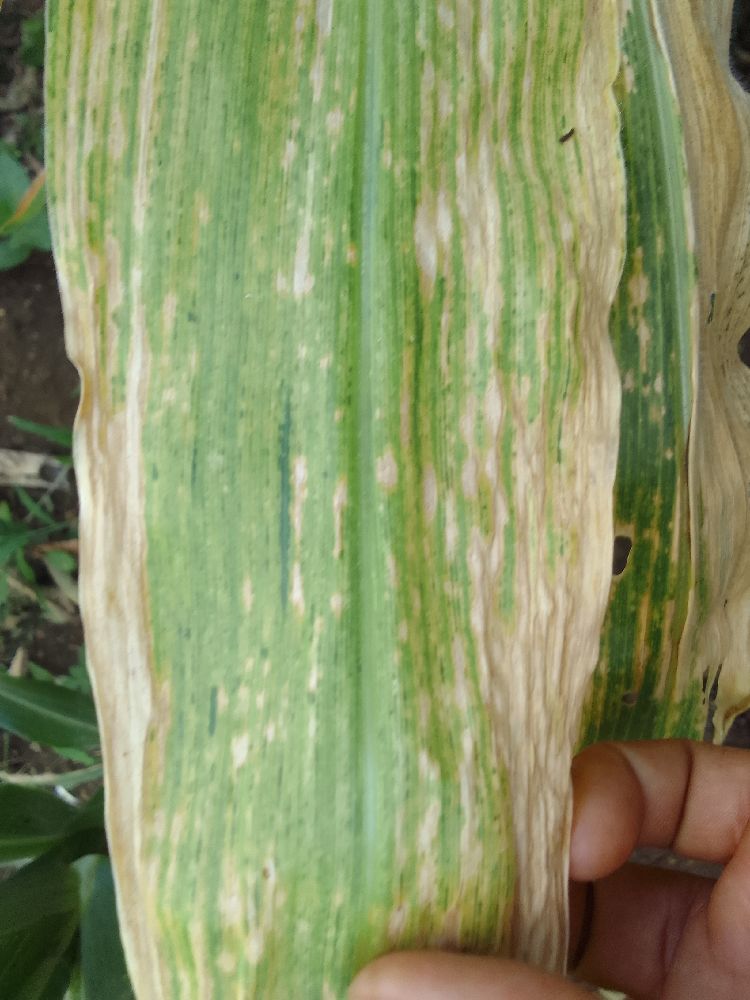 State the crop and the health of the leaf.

maize, maize lethal necrosis
